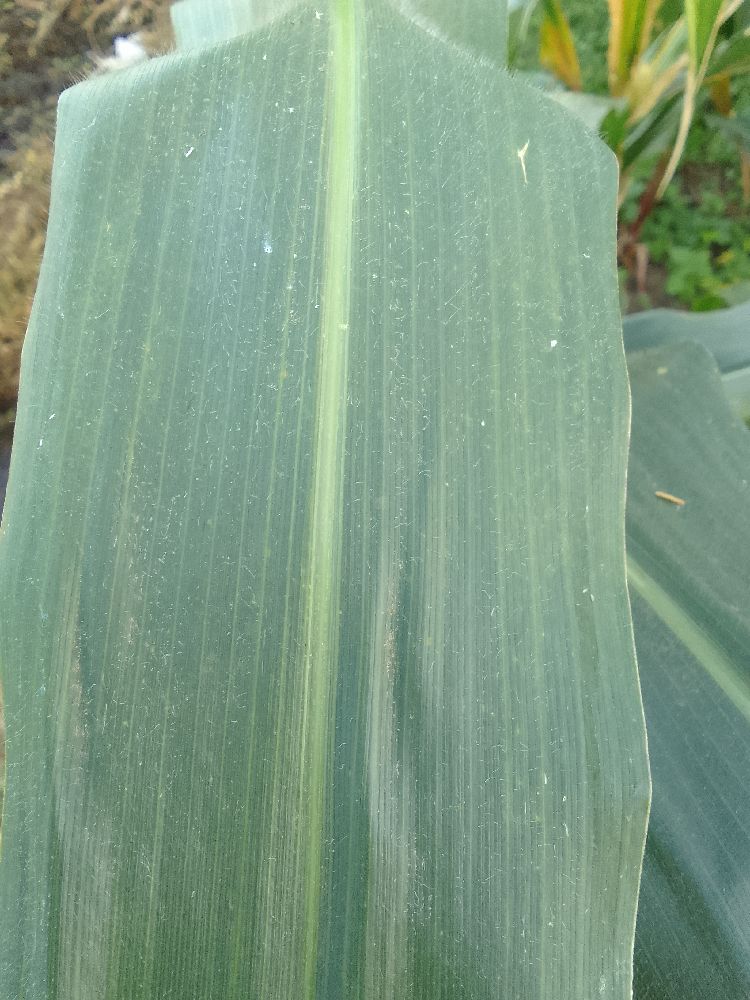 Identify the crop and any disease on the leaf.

maize, healthy
